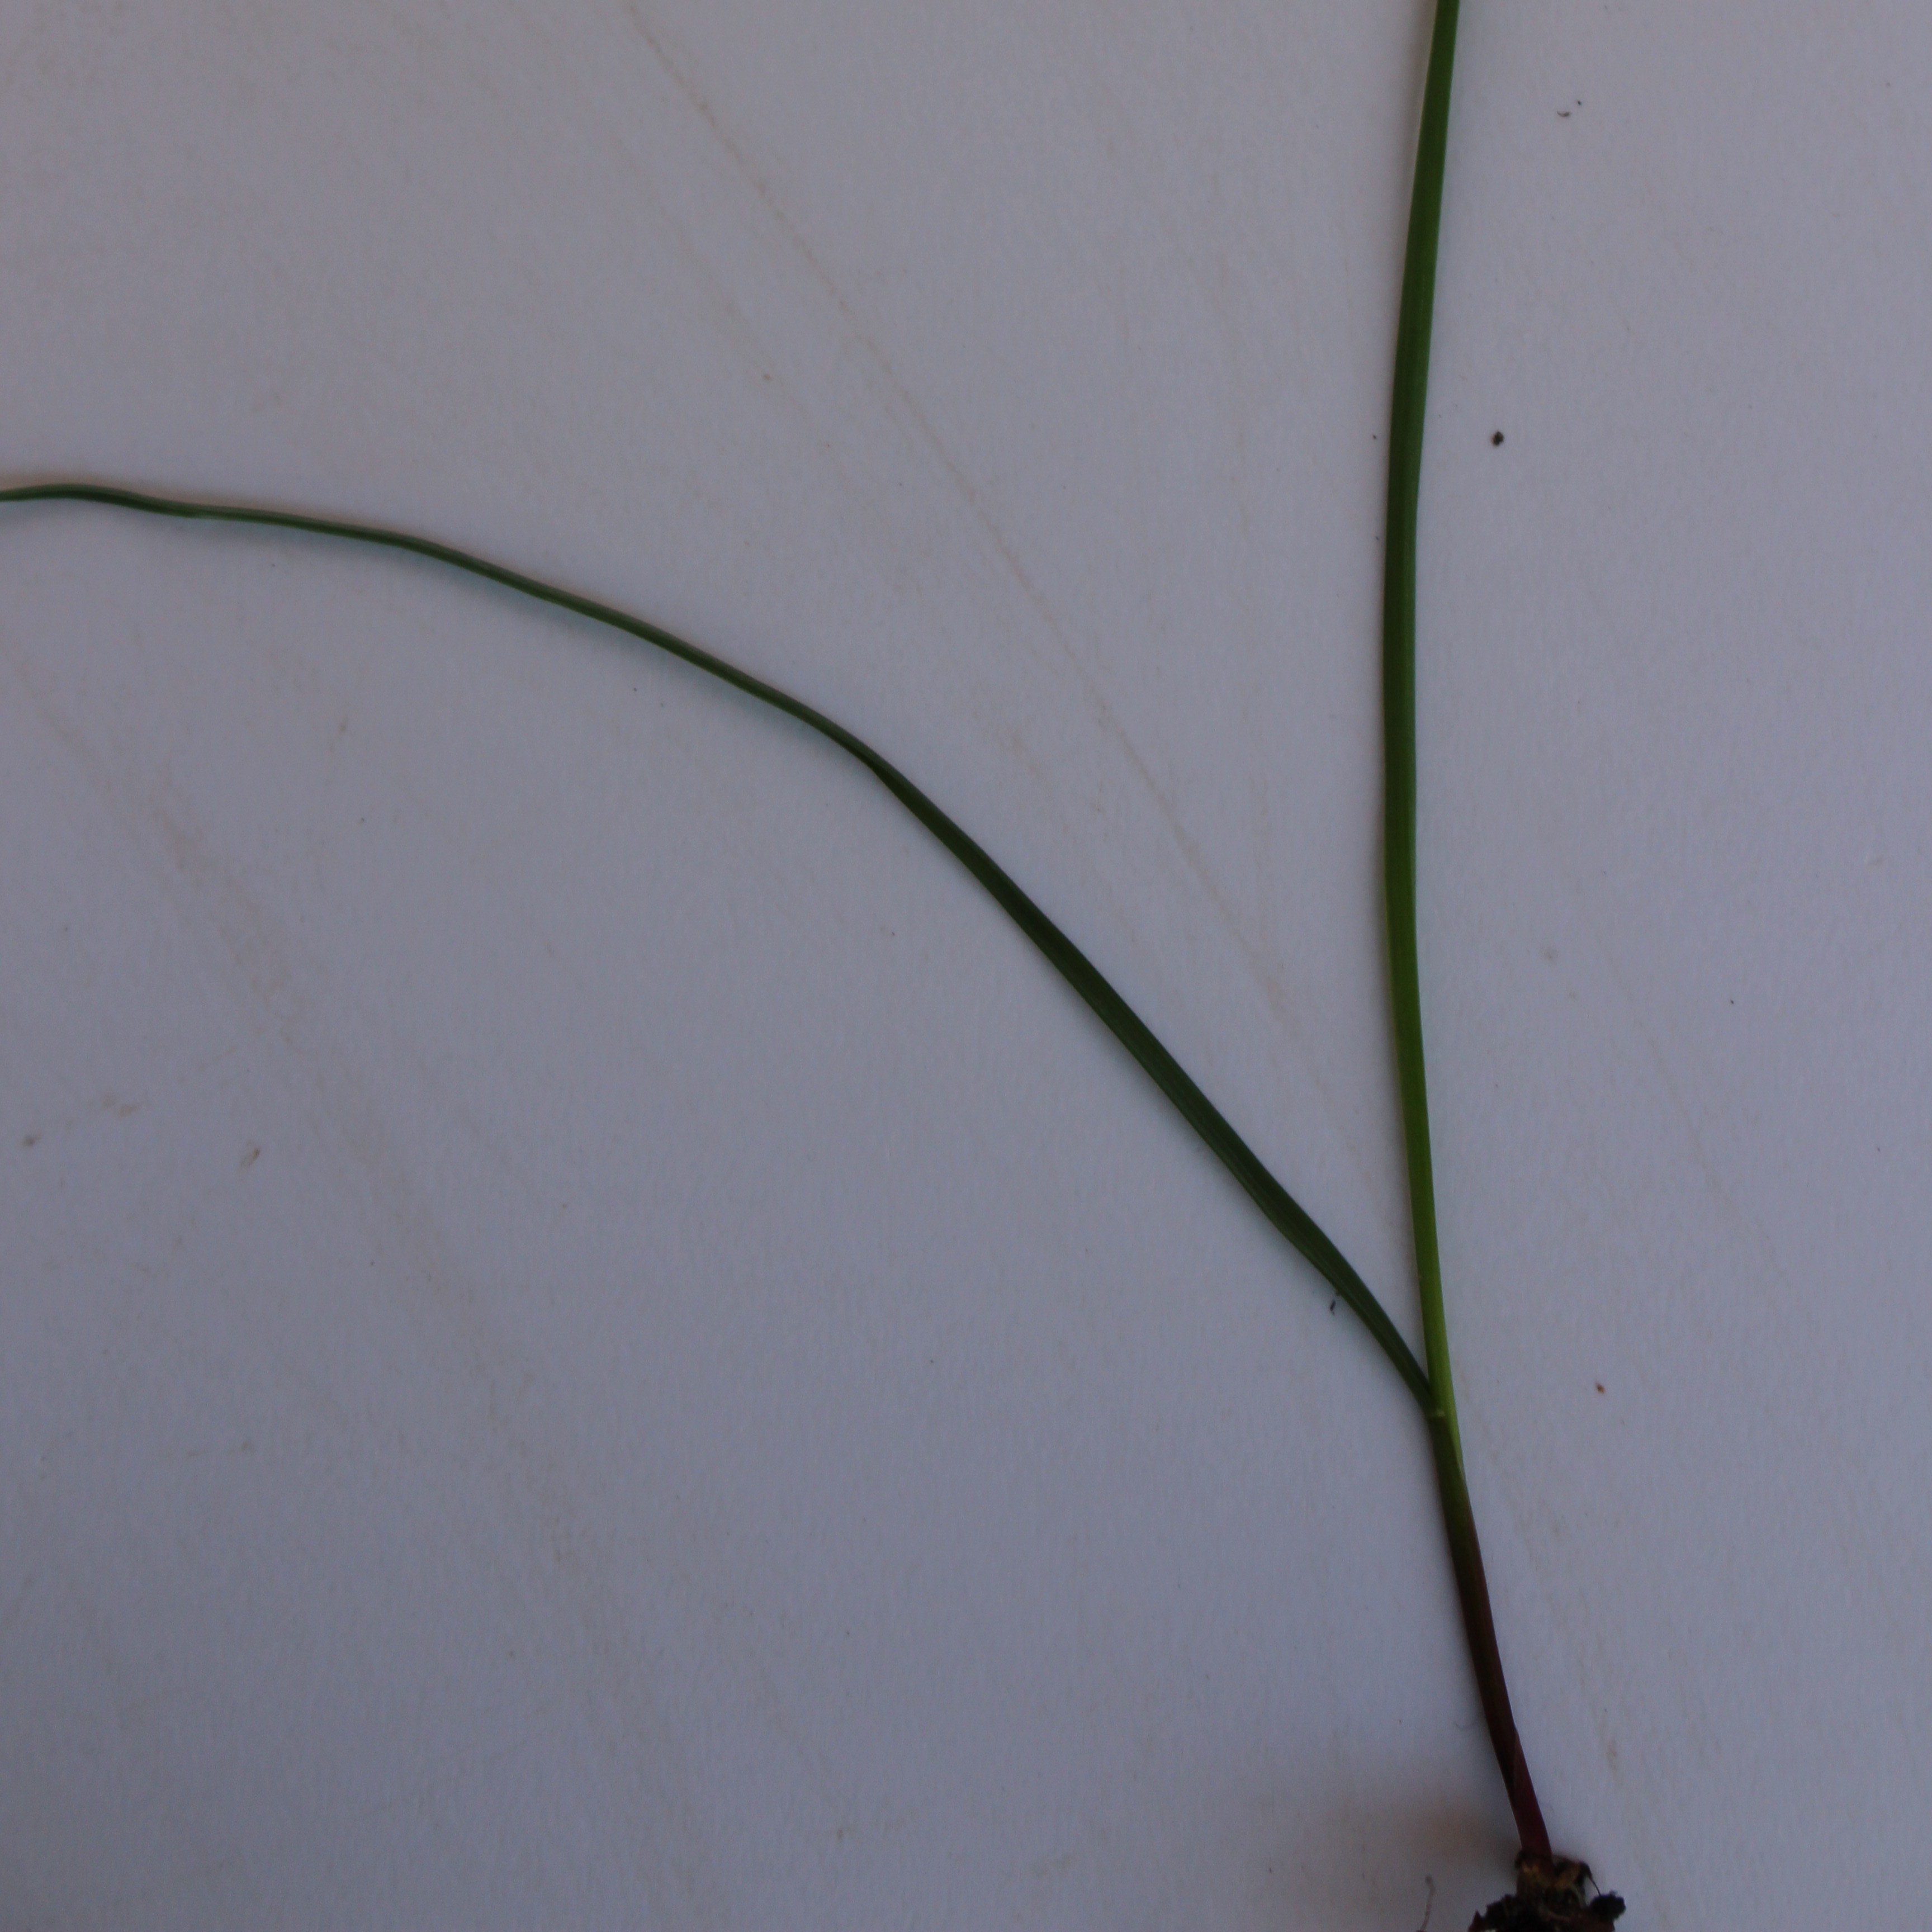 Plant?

Lolium multiflorum
